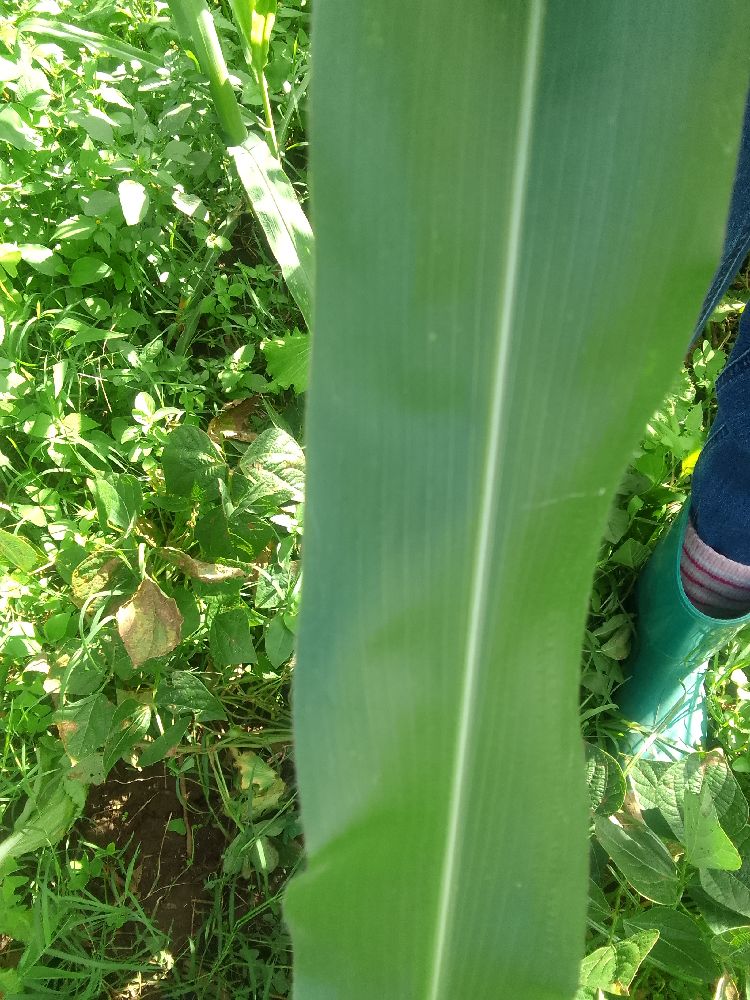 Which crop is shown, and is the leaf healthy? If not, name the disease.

maize, healthy
